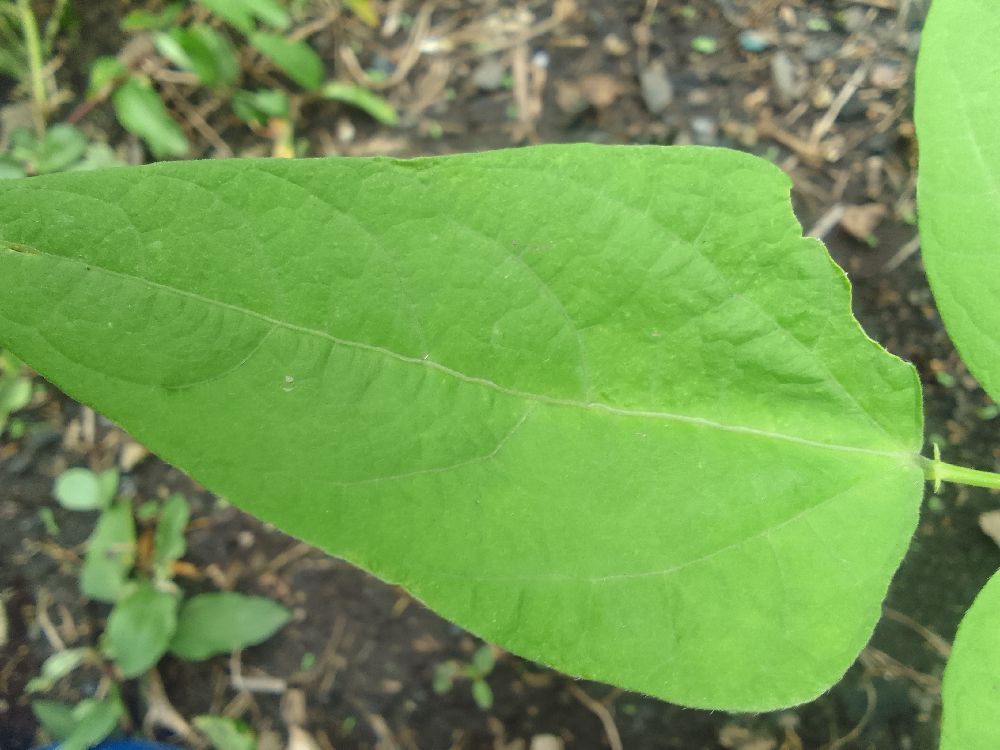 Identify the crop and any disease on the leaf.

common bean, healthy
